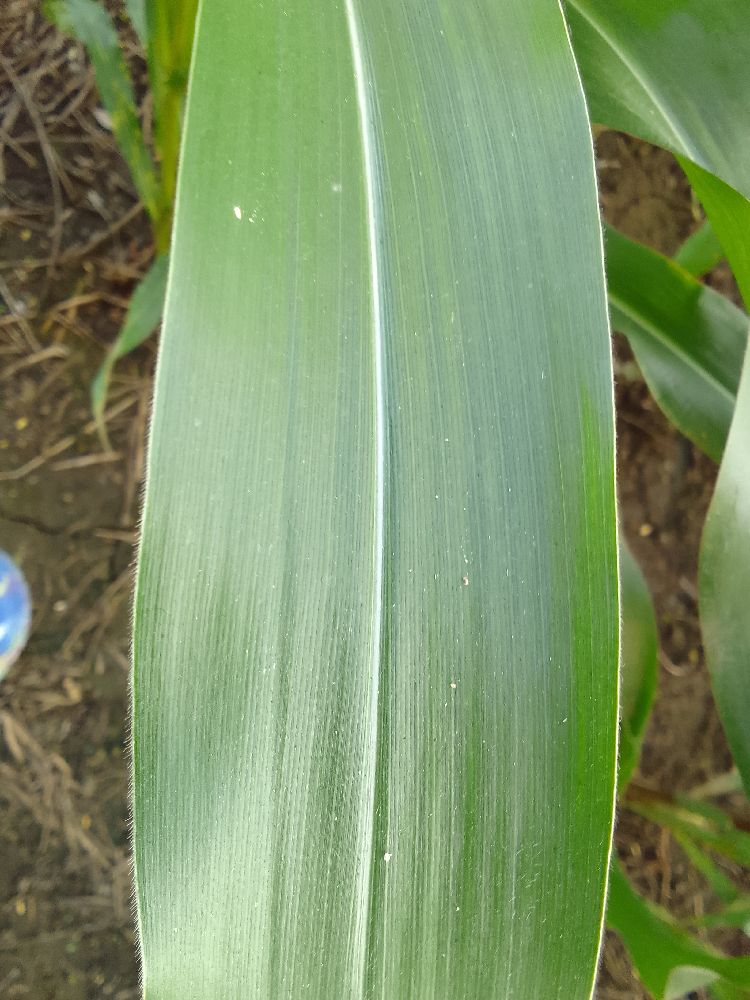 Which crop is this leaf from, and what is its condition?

maize, healthy
